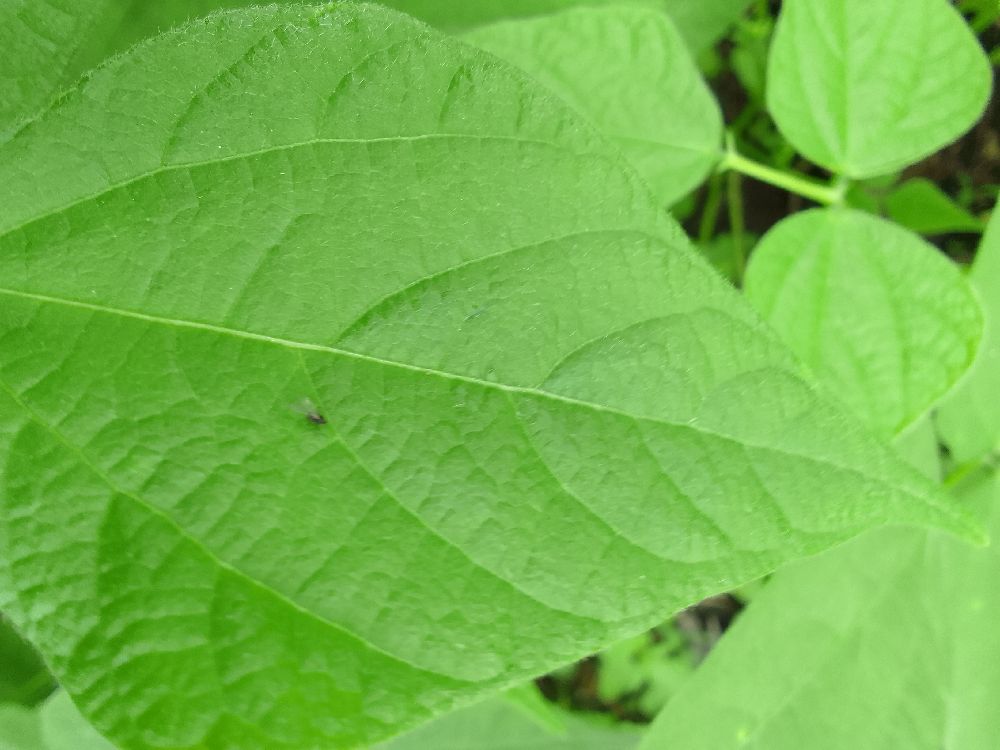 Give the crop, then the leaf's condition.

common bean, healthy
